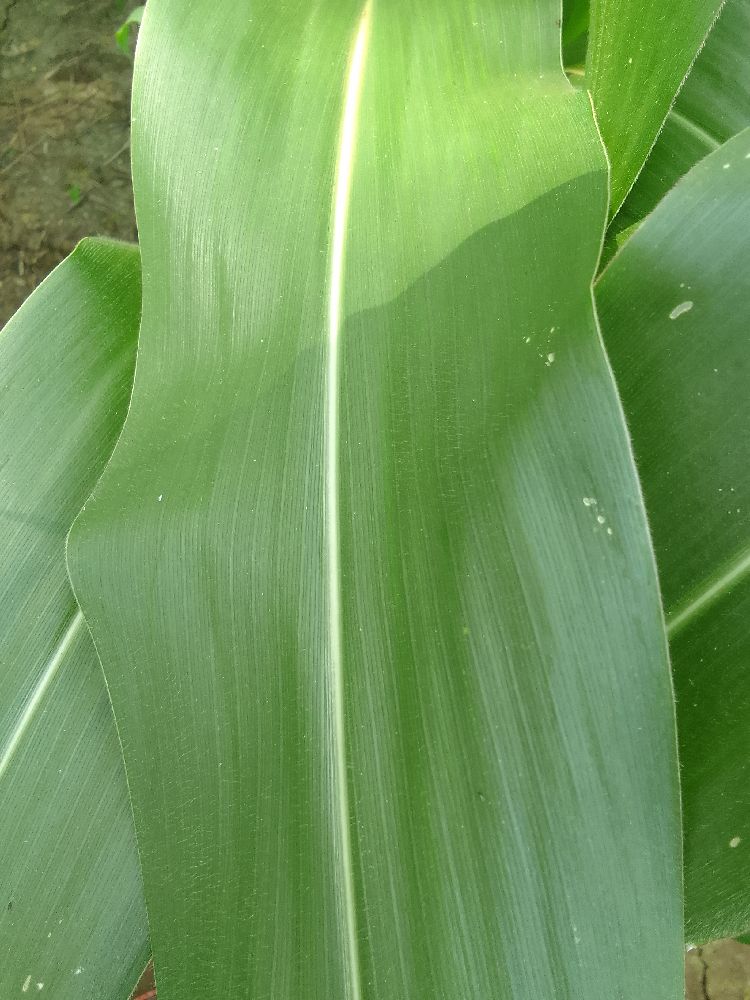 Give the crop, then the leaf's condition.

maize, healthy
